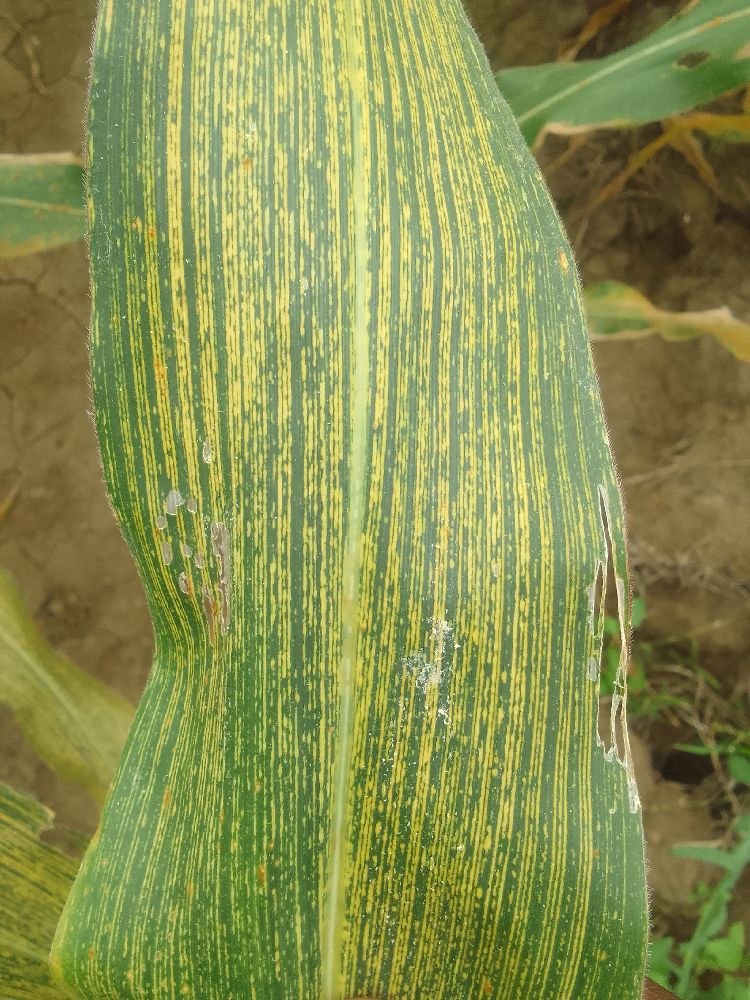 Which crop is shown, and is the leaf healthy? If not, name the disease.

maize, maize streak virus
